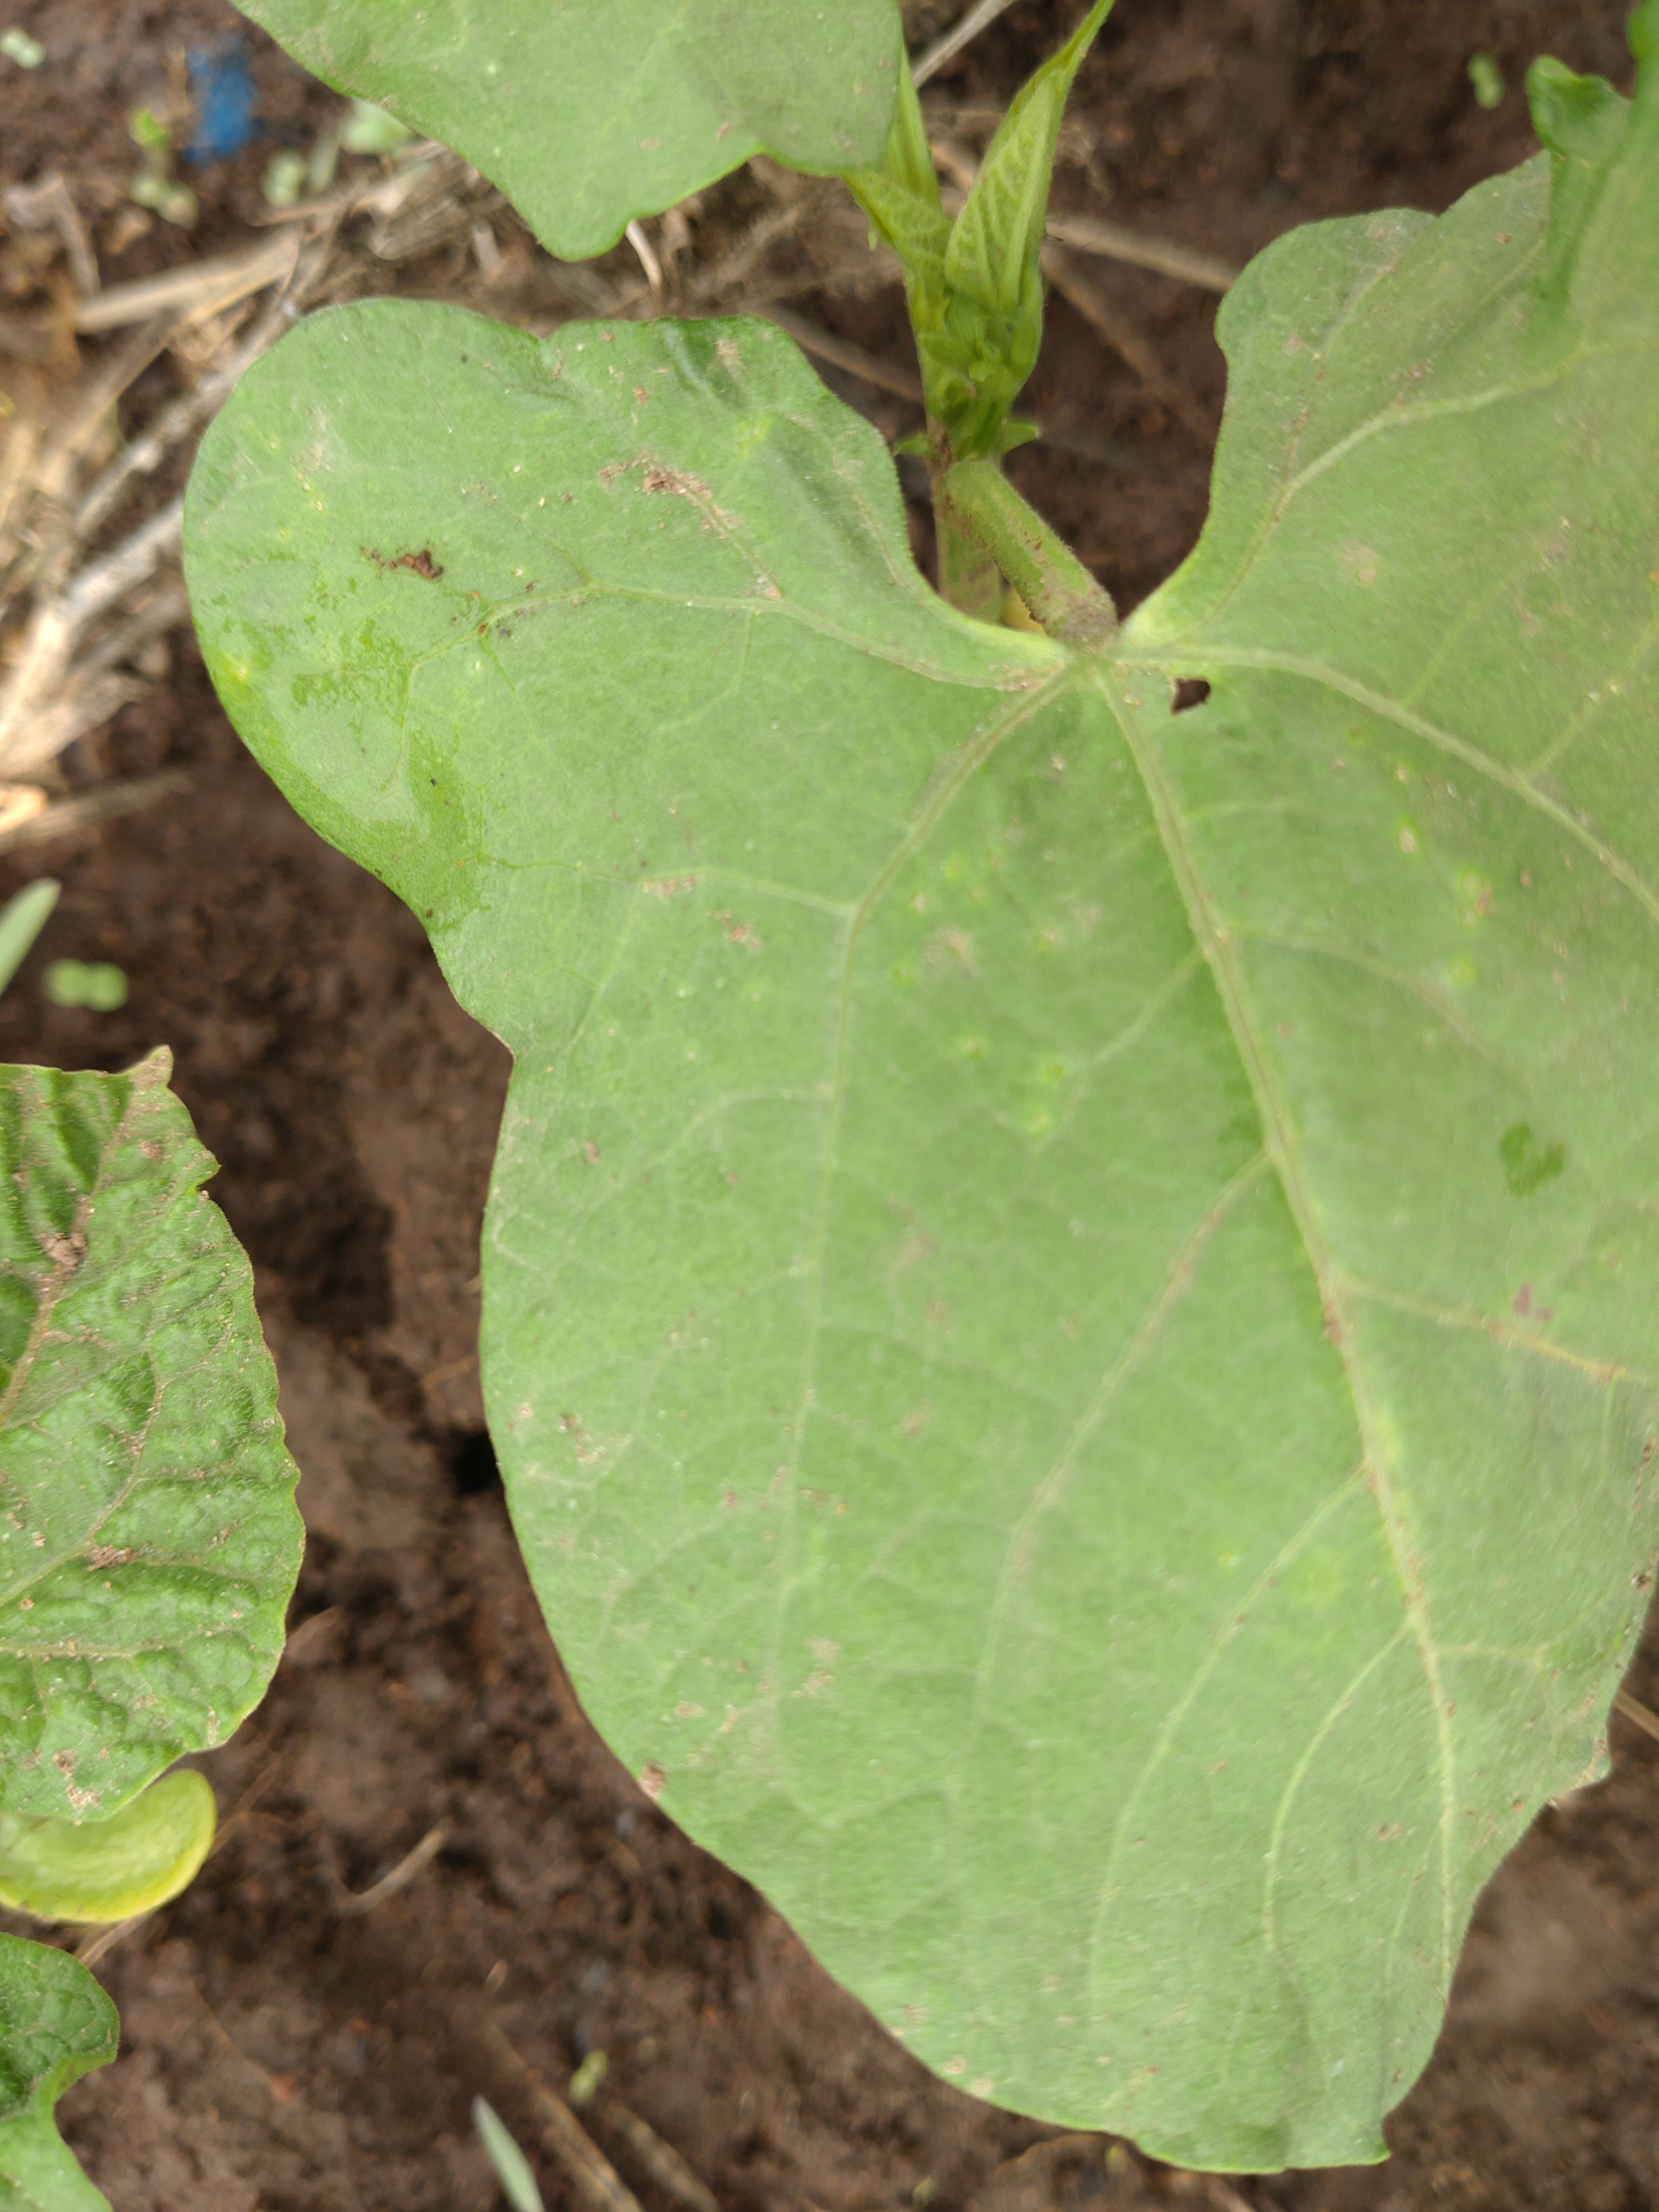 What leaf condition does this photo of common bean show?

healthy
